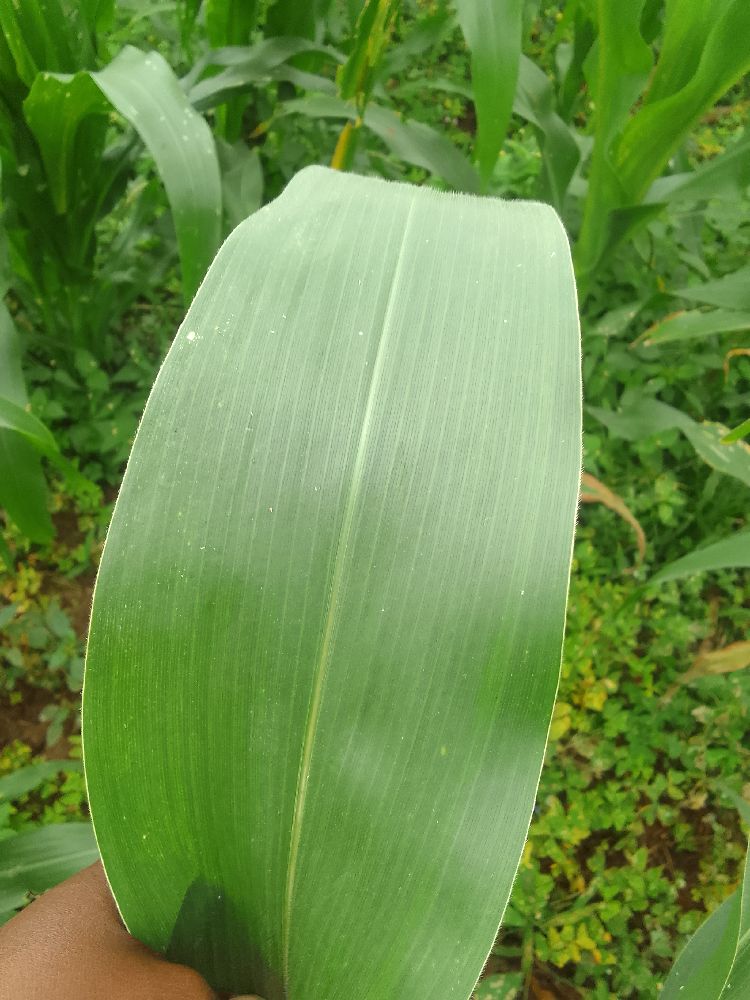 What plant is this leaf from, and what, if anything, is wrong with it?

maize, healthy
